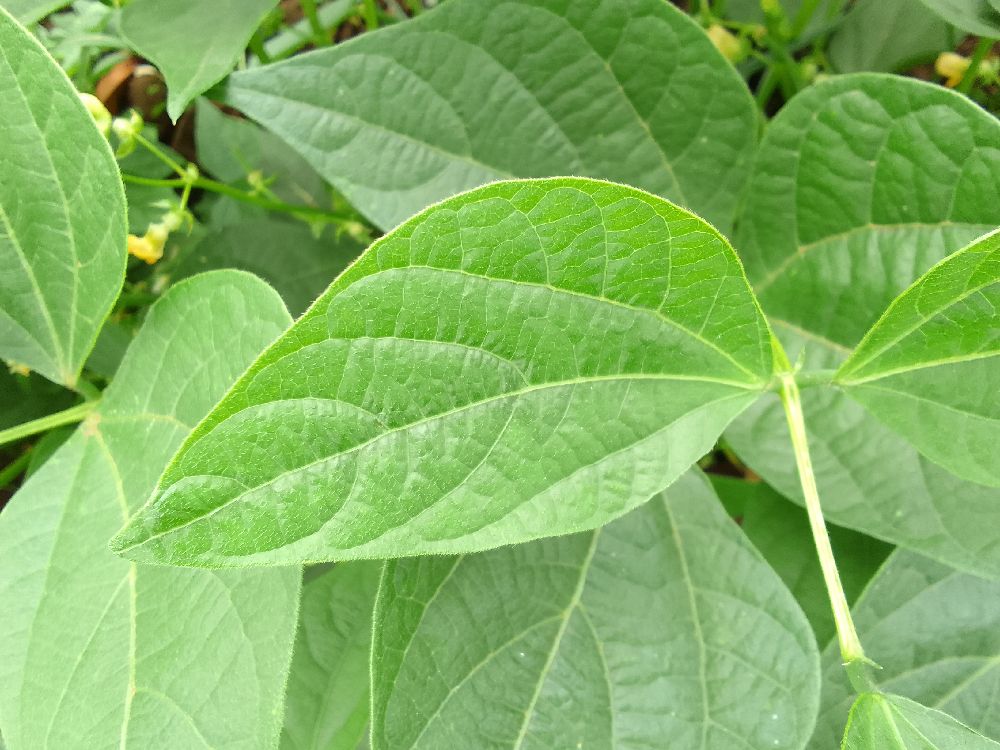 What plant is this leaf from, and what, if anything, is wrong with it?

common bean, healthy
